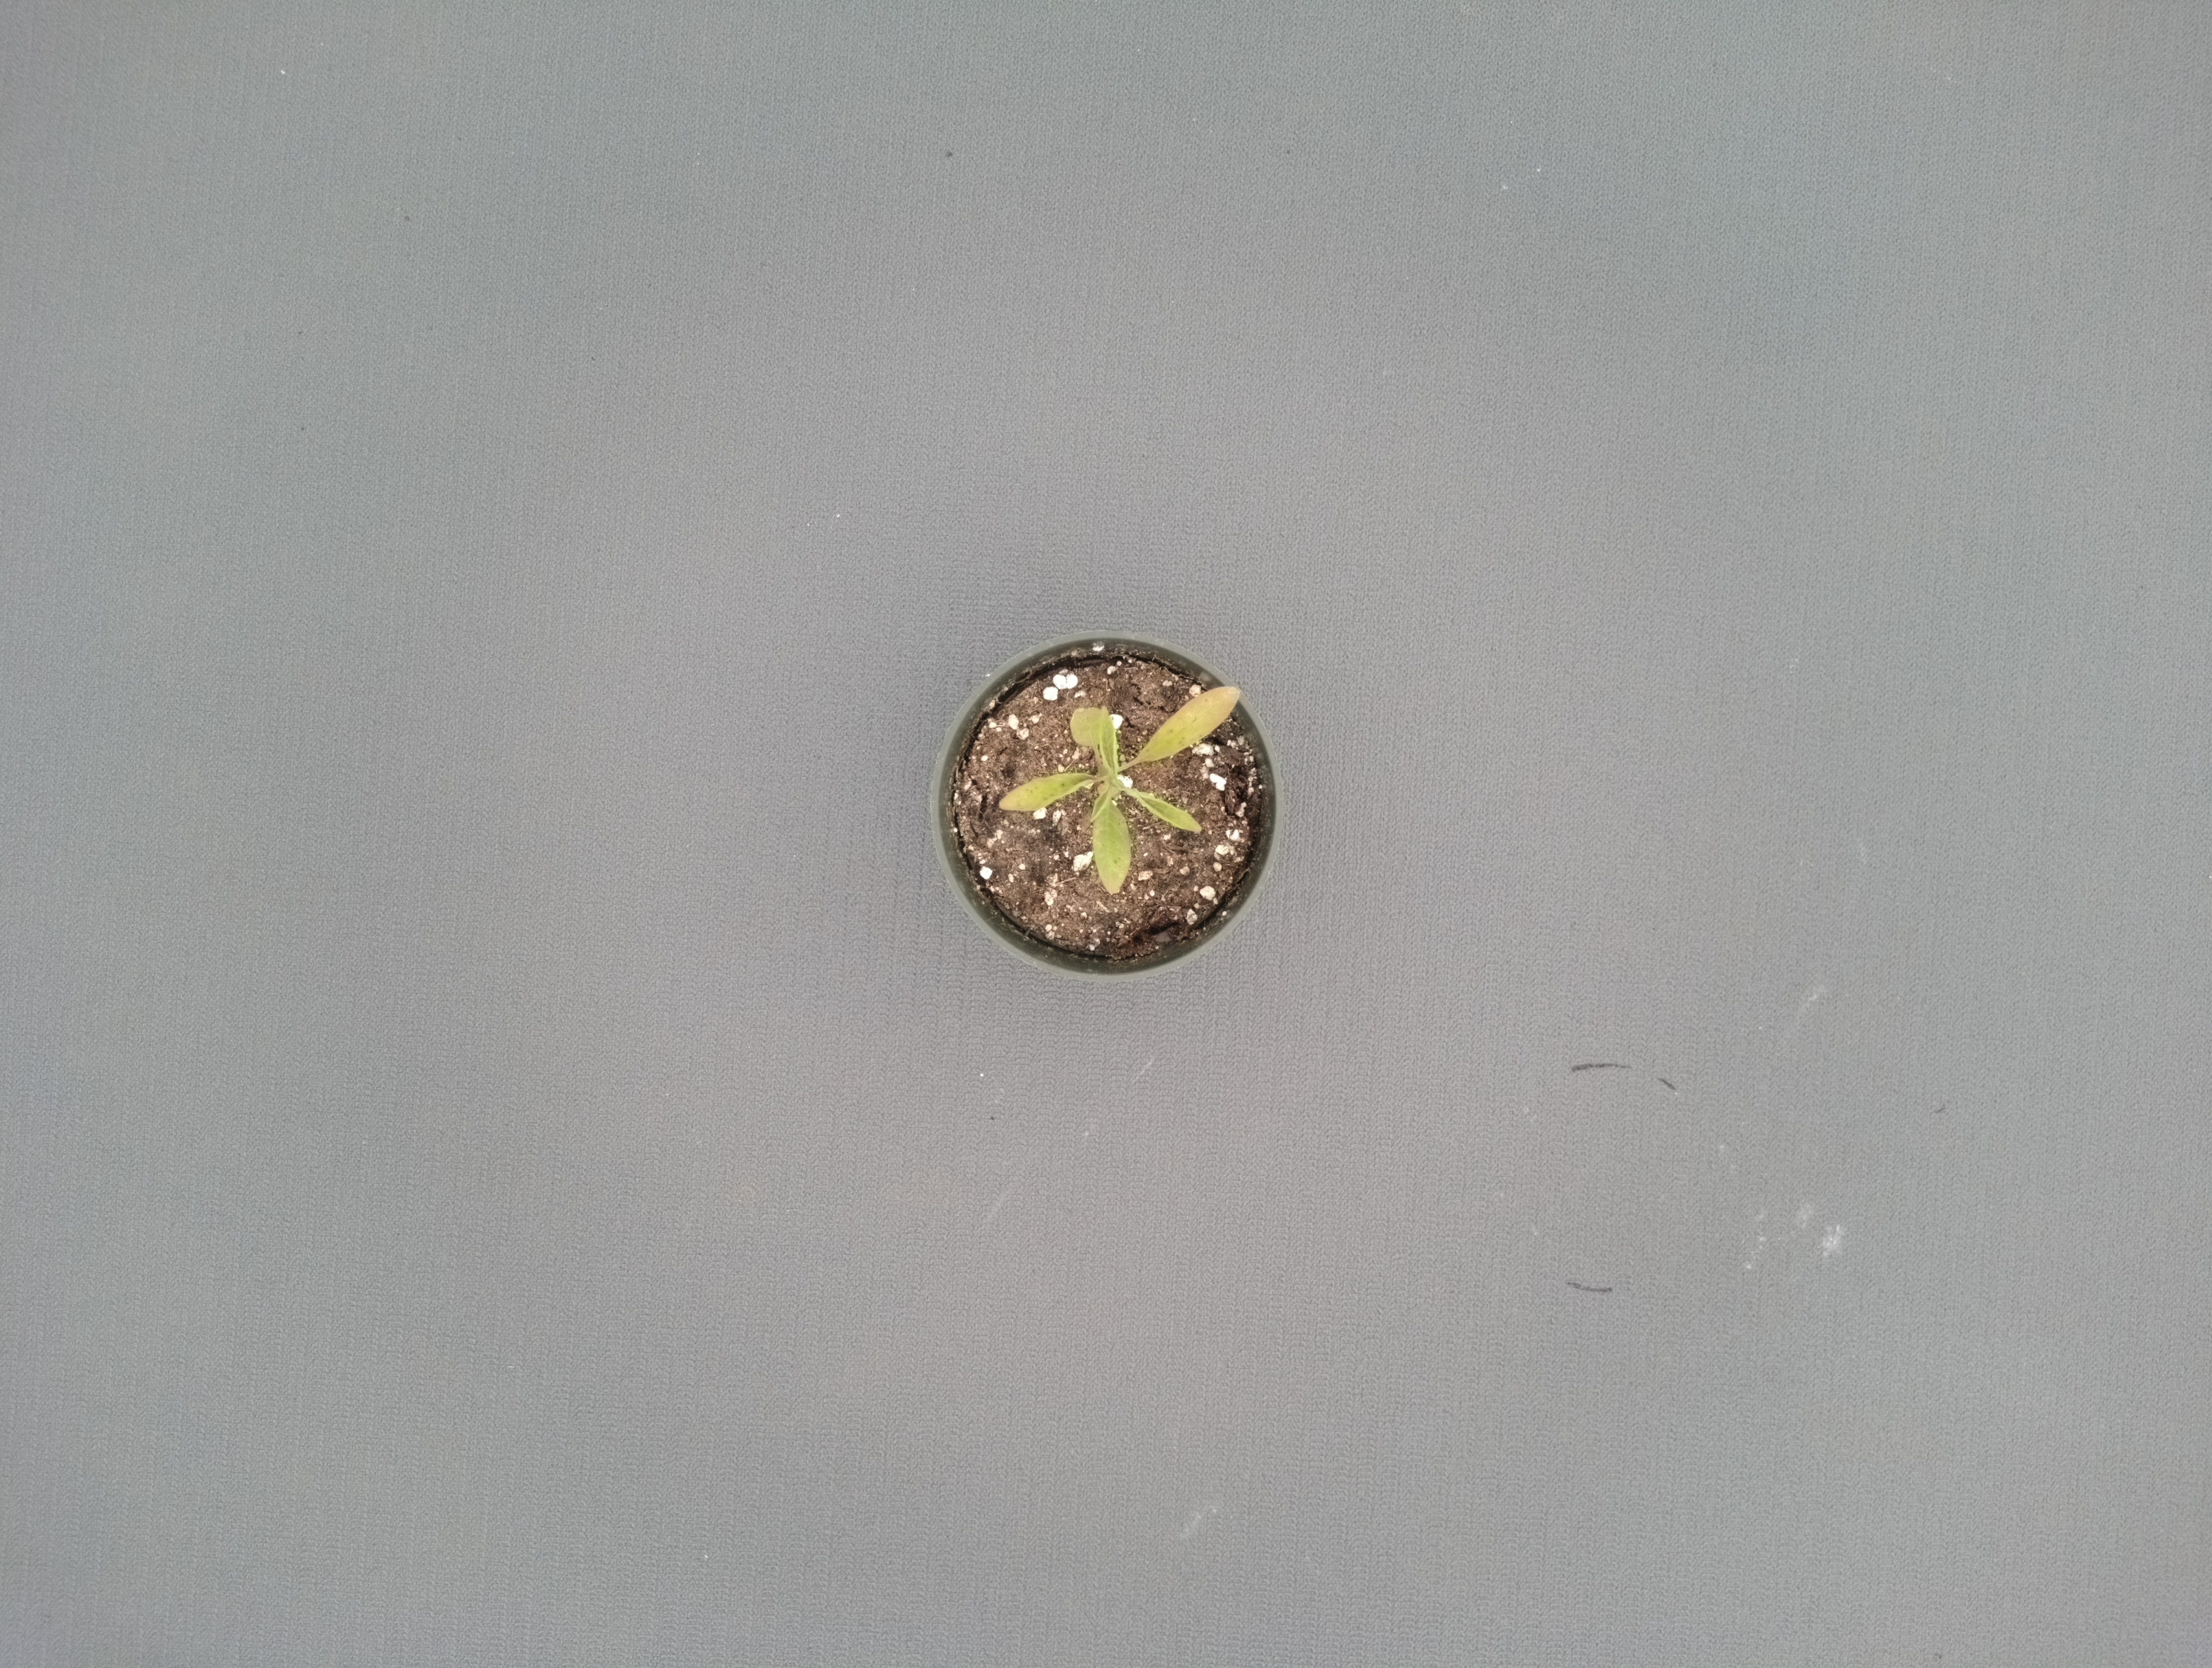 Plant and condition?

waterhemp, chlorosis only
